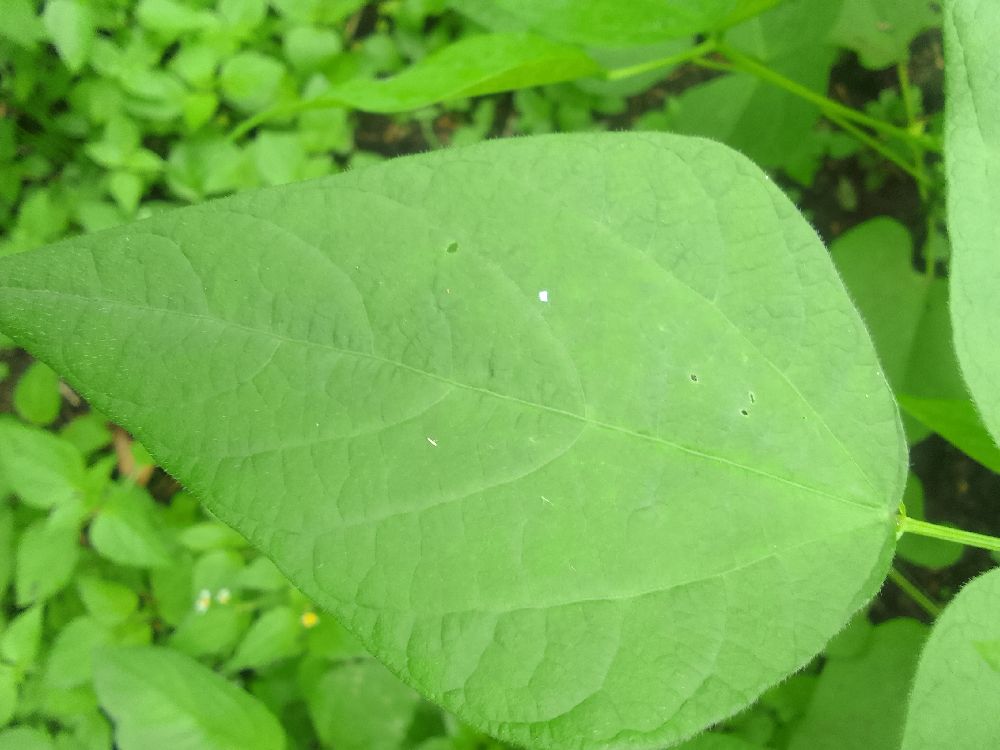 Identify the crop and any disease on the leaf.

common bean, healthy
